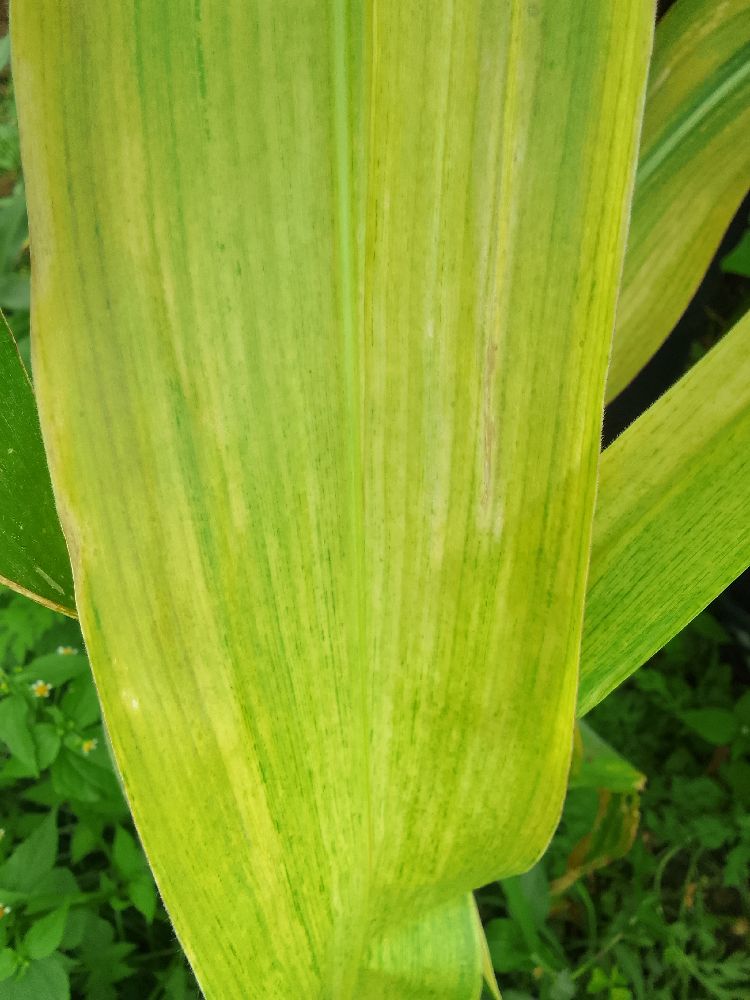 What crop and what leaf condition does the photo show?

maize, maize lethal necrosis
